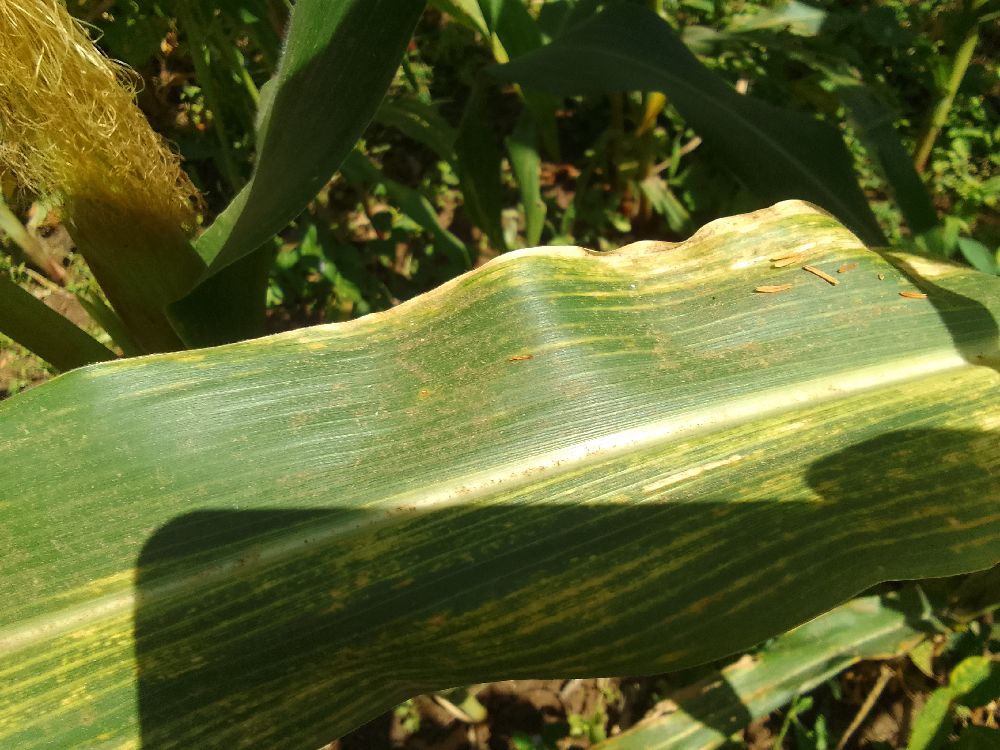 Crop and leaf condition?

maize, maize lethal necrosis
